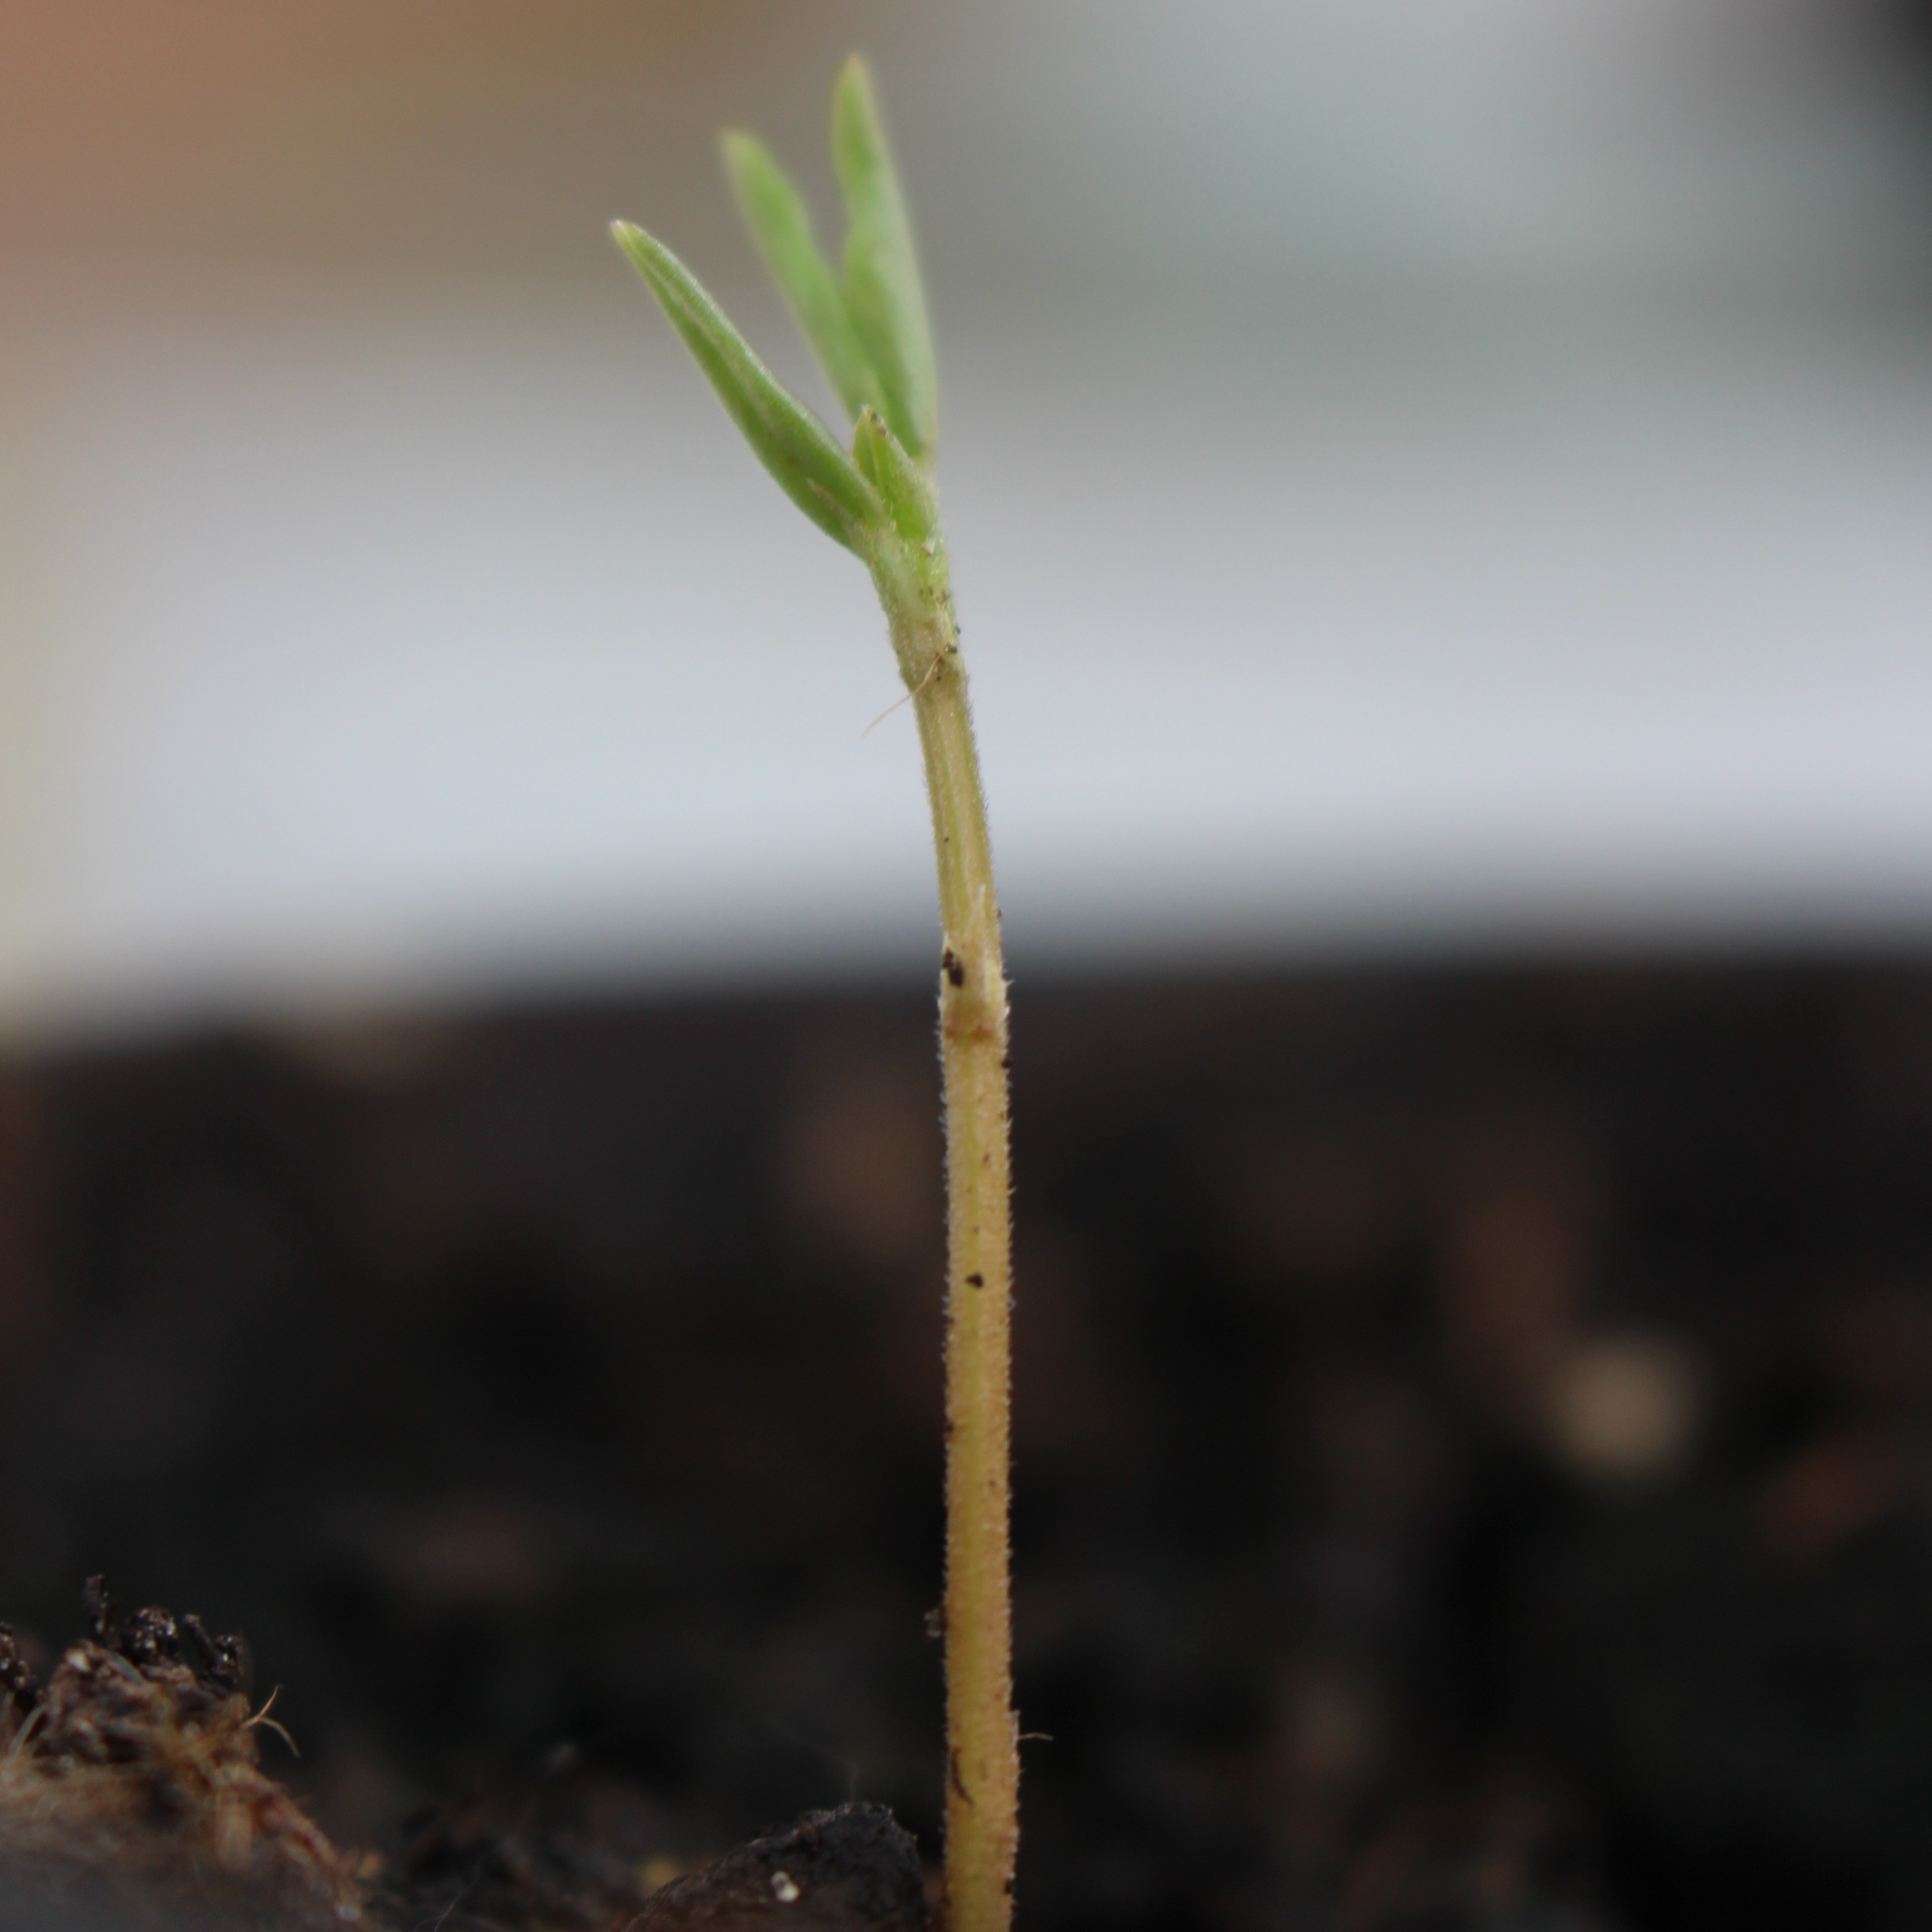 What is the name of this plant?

Vicia sativa
